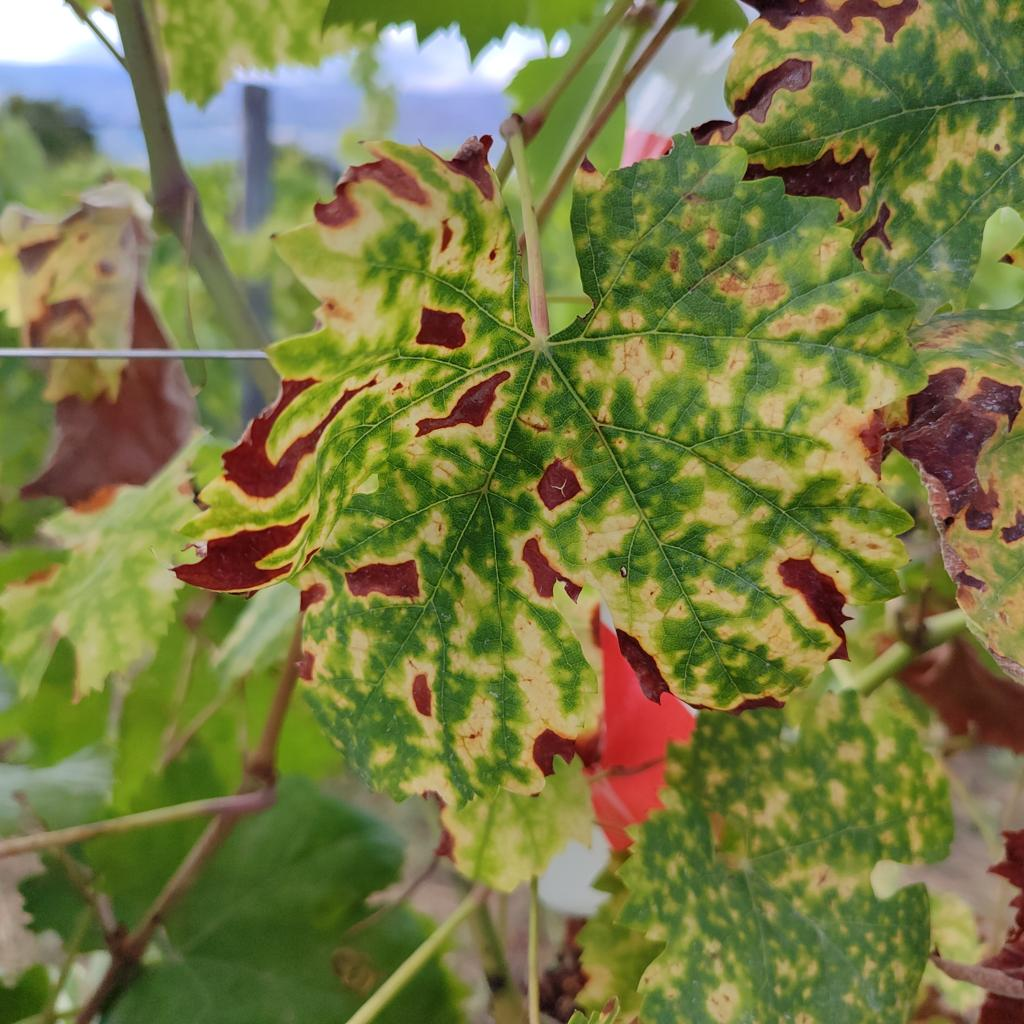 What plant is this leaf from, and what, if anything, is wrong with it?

grapevine, esca complex
